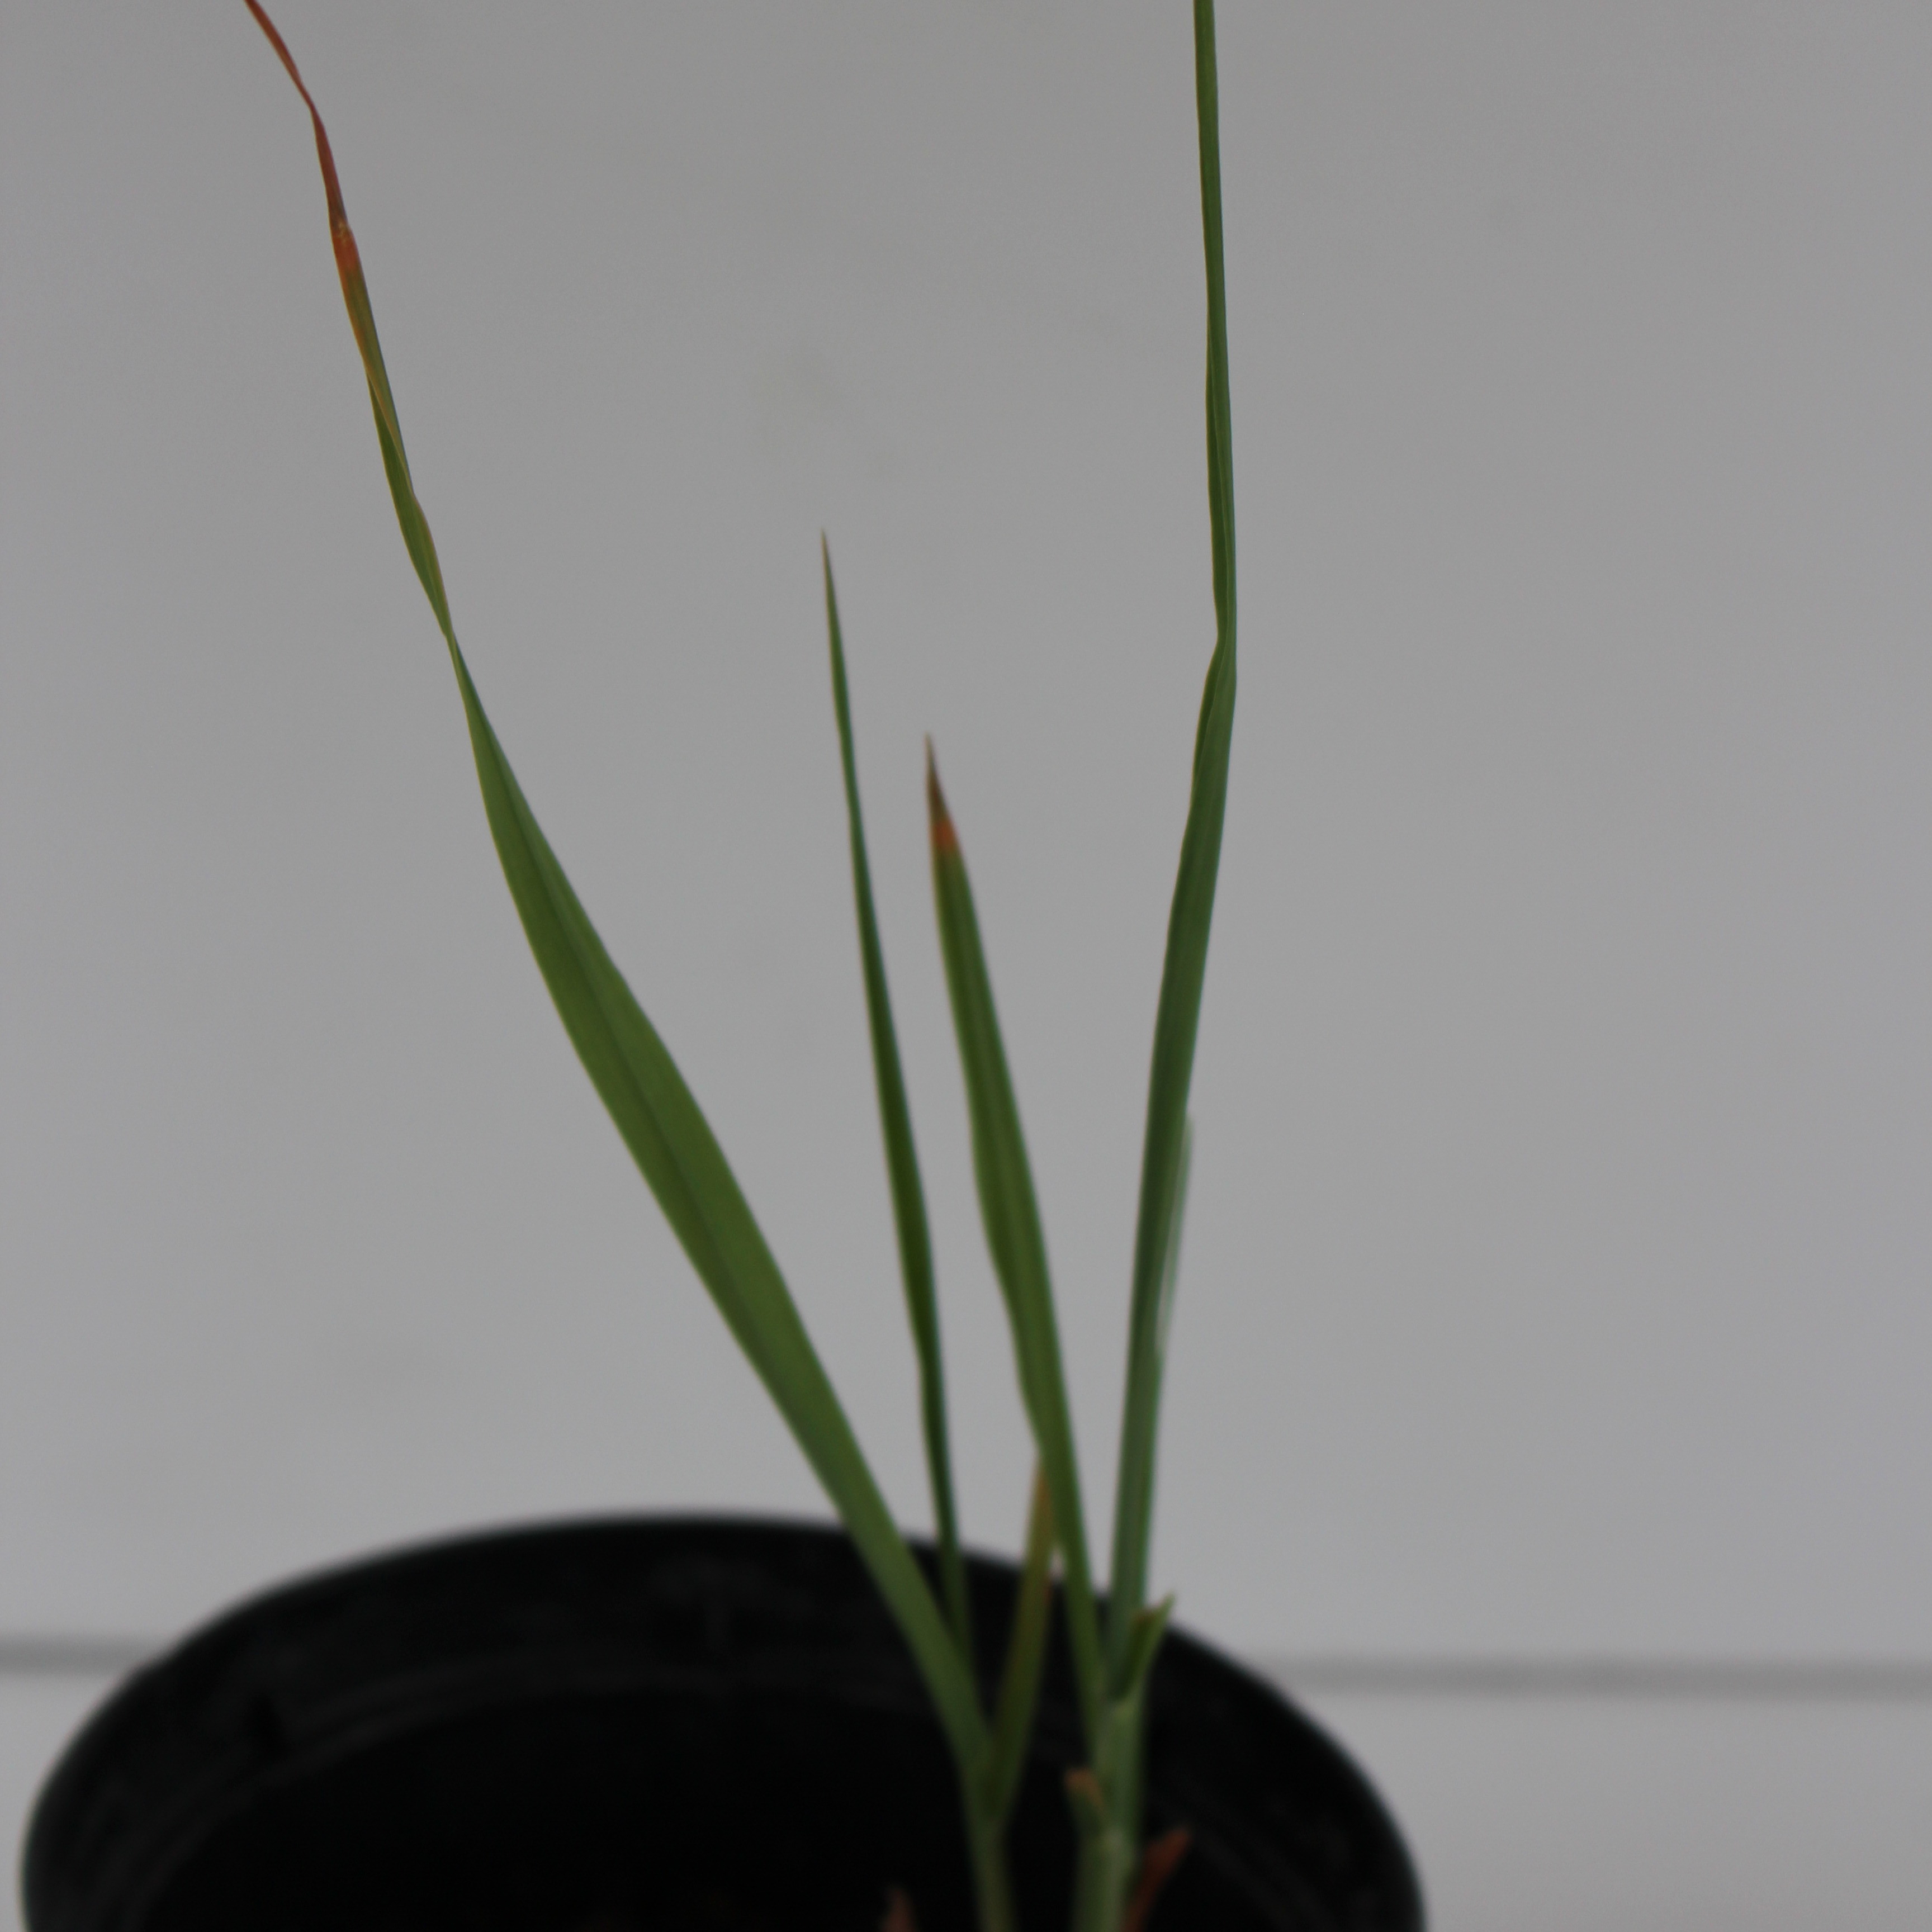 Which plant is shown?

Avena sterilis
